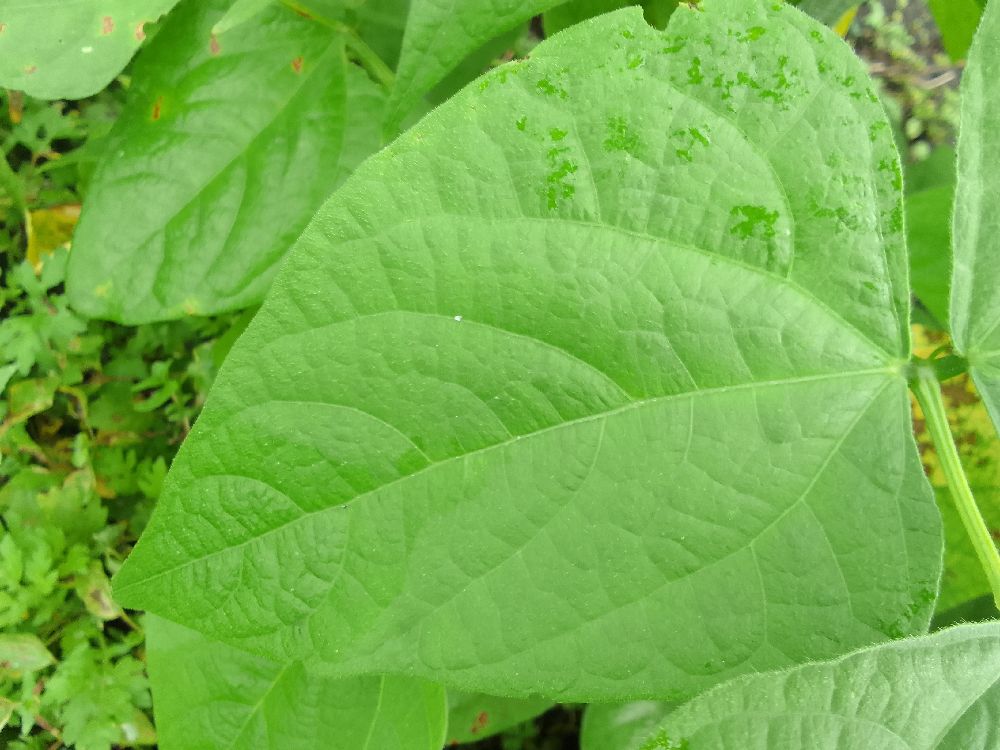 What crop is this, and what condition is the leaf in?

common bean, healthy
